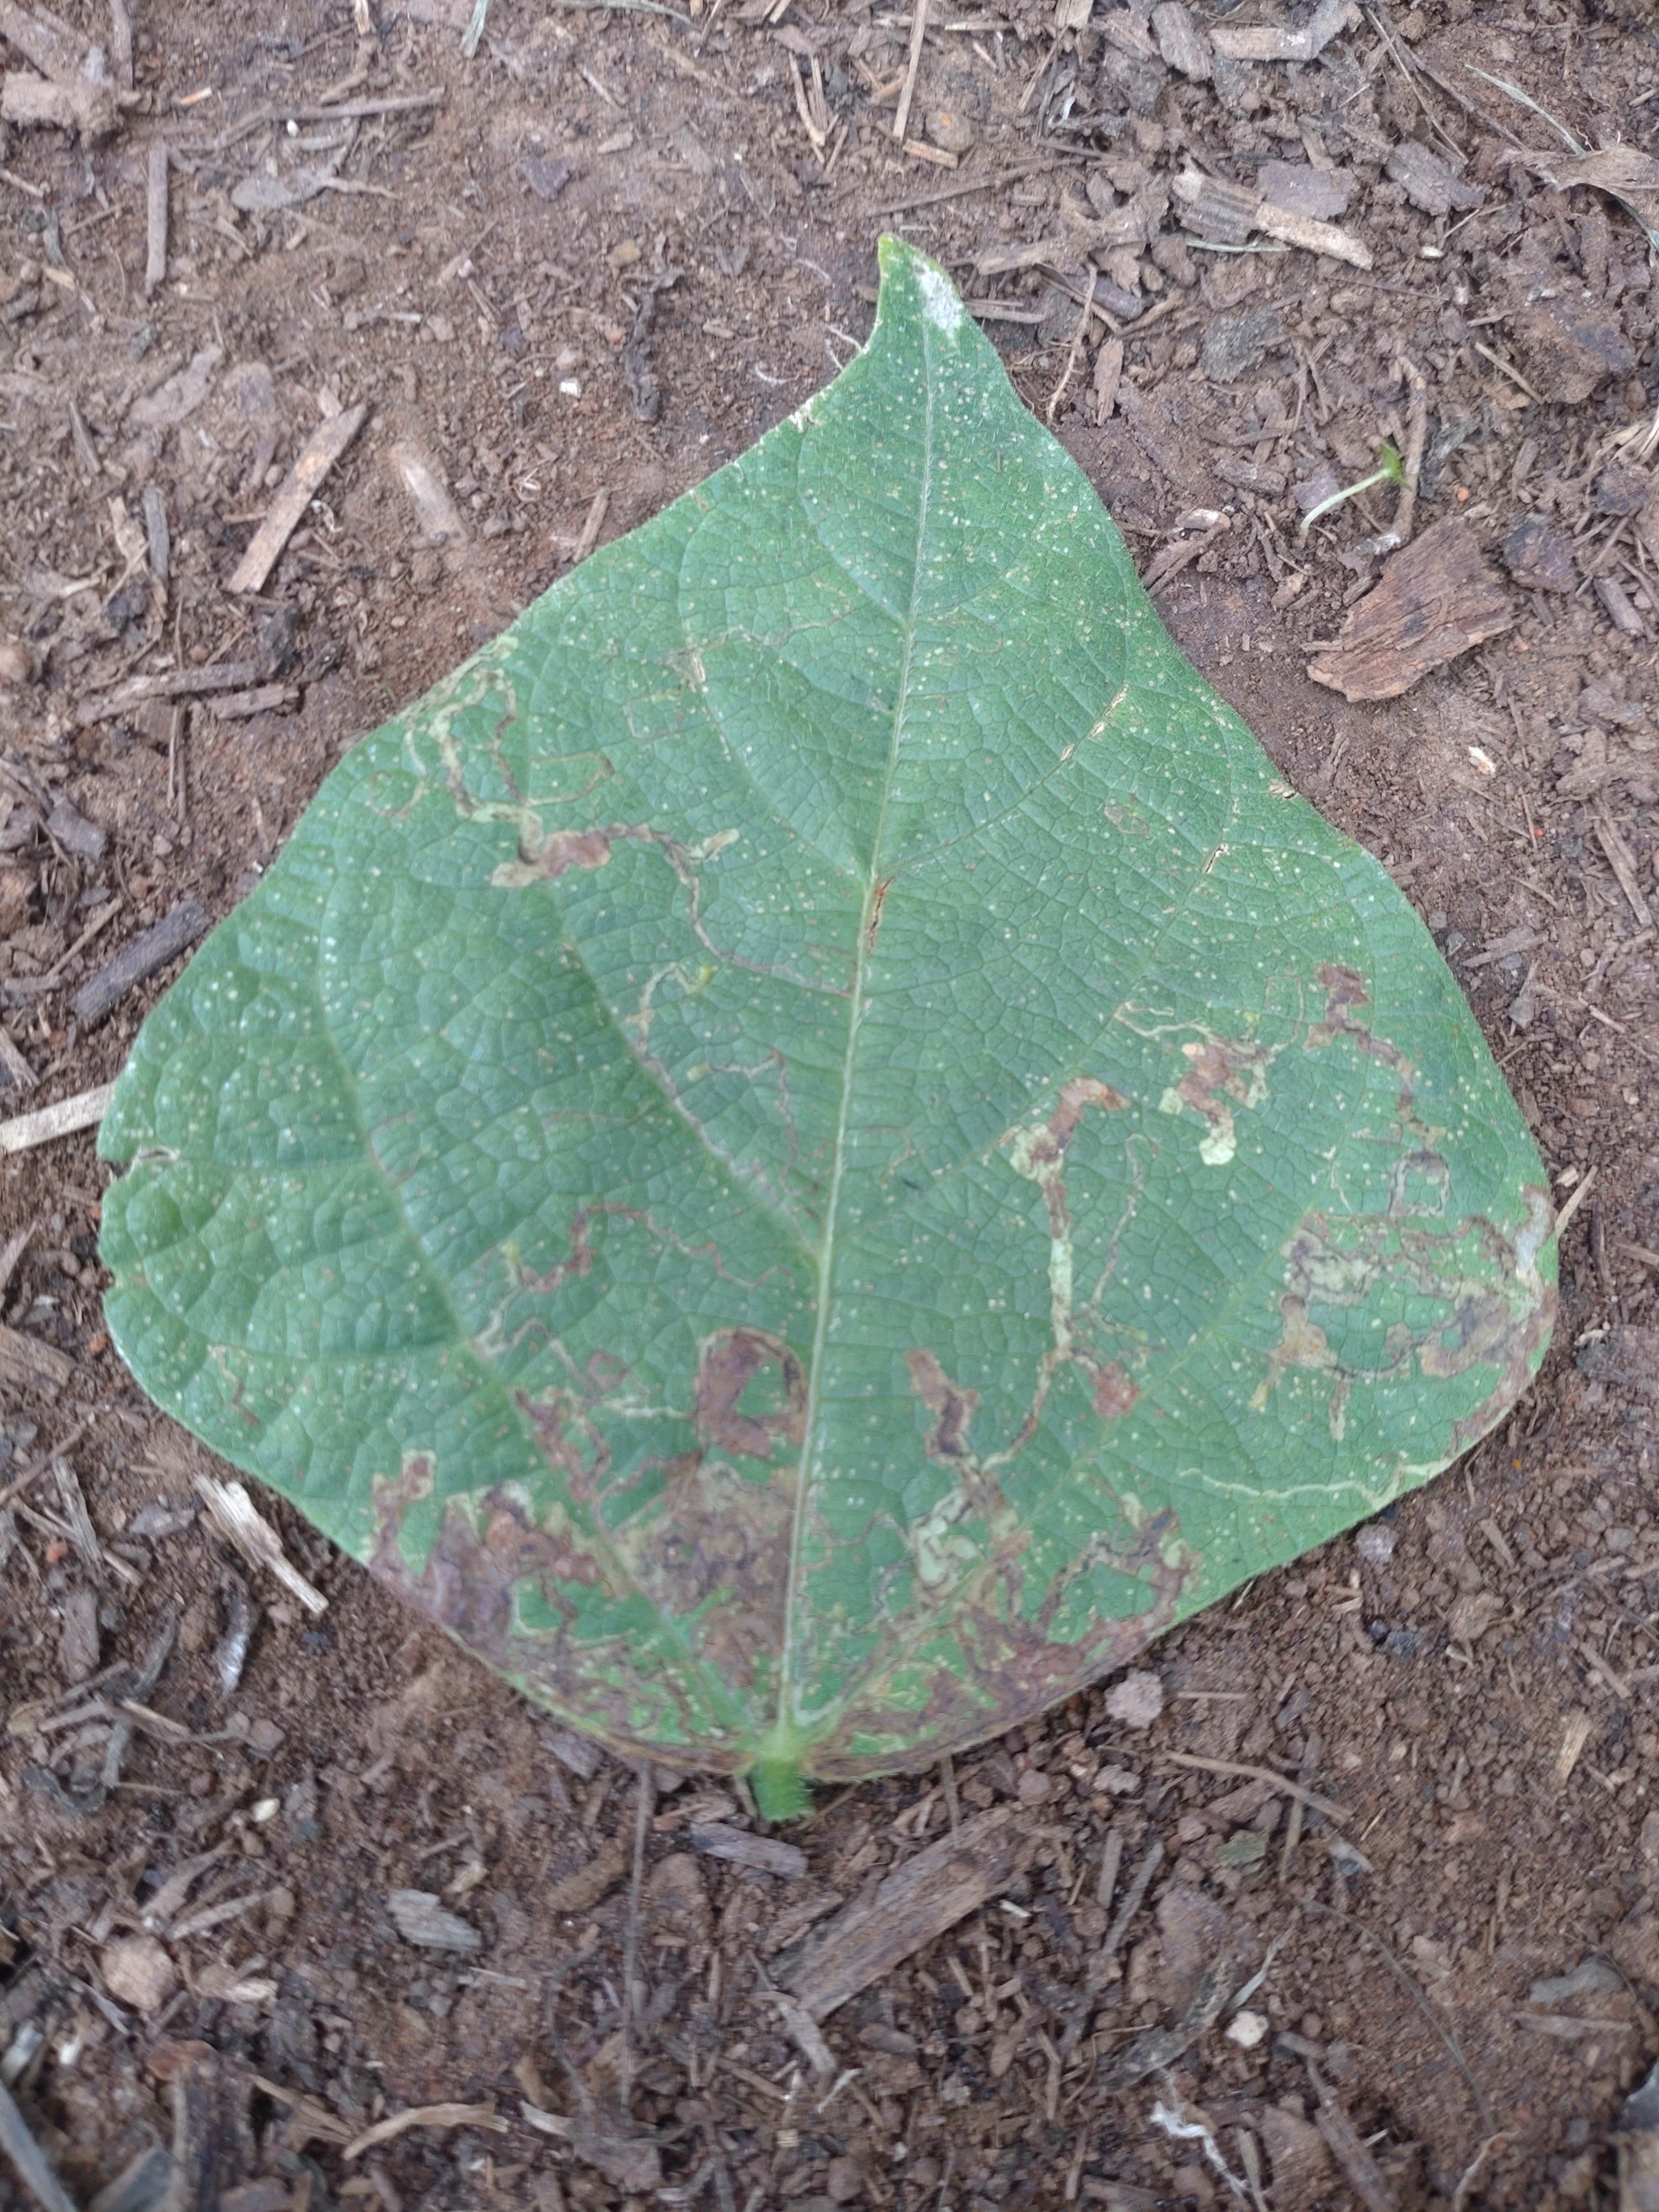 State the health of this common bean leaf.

anthracnose
